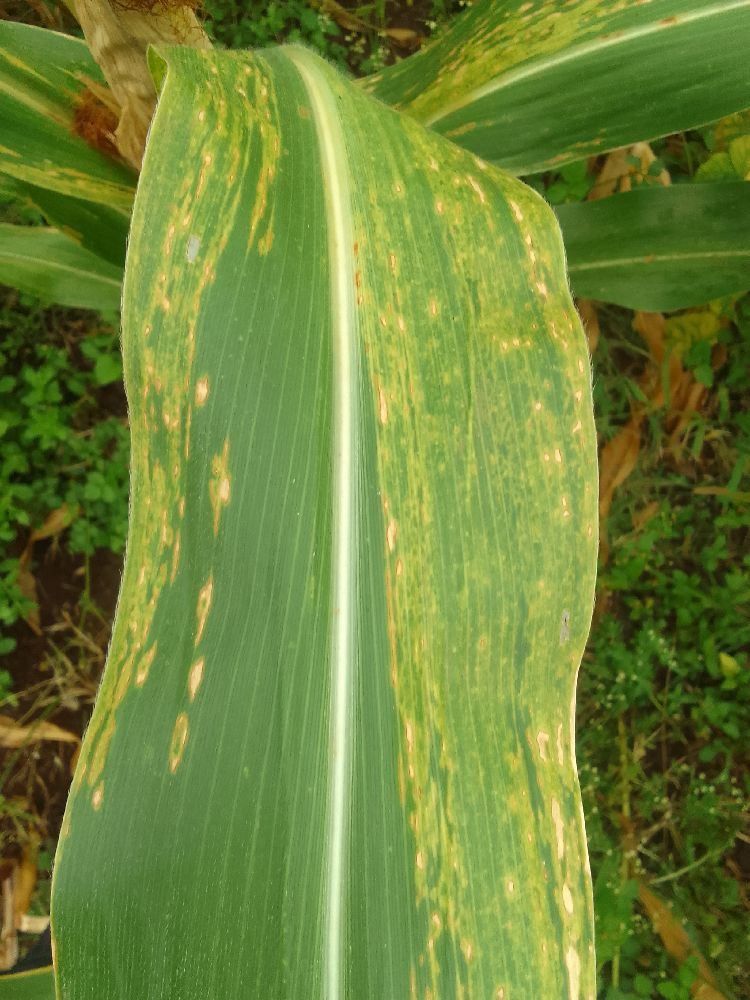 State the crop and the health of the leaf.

maize, maize lethal necrosis
